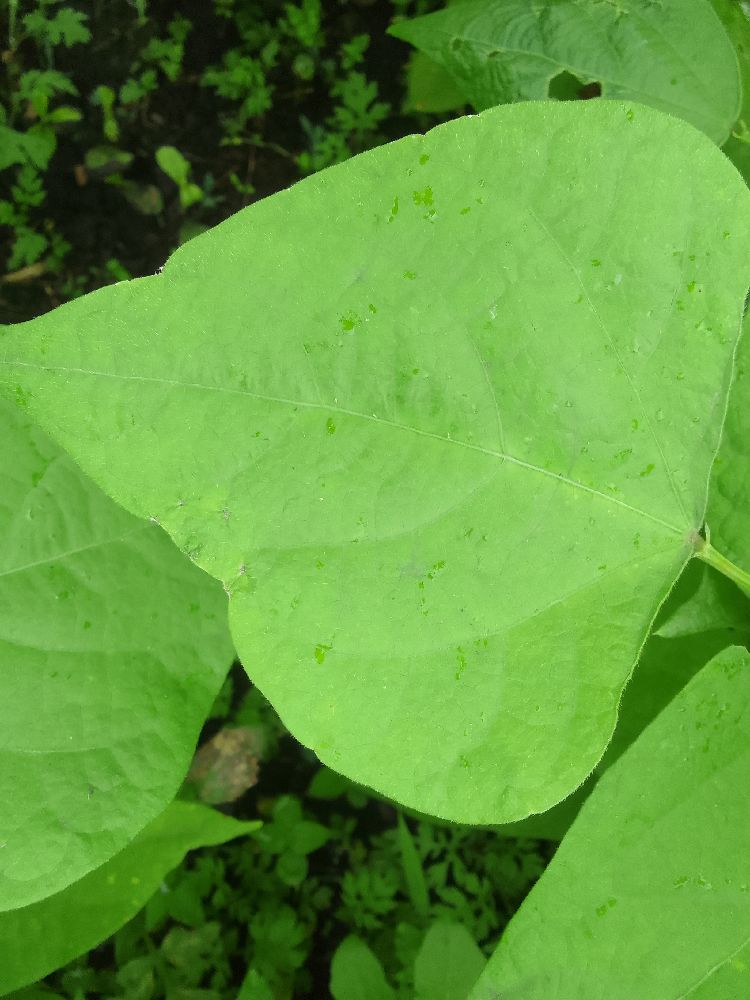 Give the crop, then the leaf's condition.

common bean, healthy
